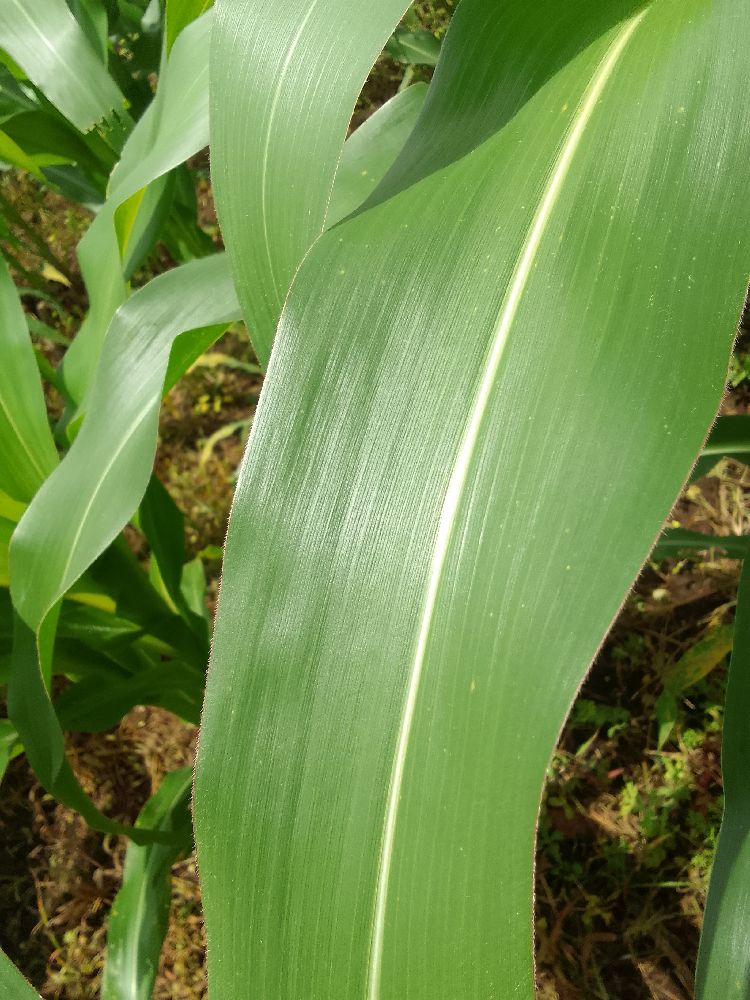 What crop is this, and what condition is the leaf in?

maize, healthy
